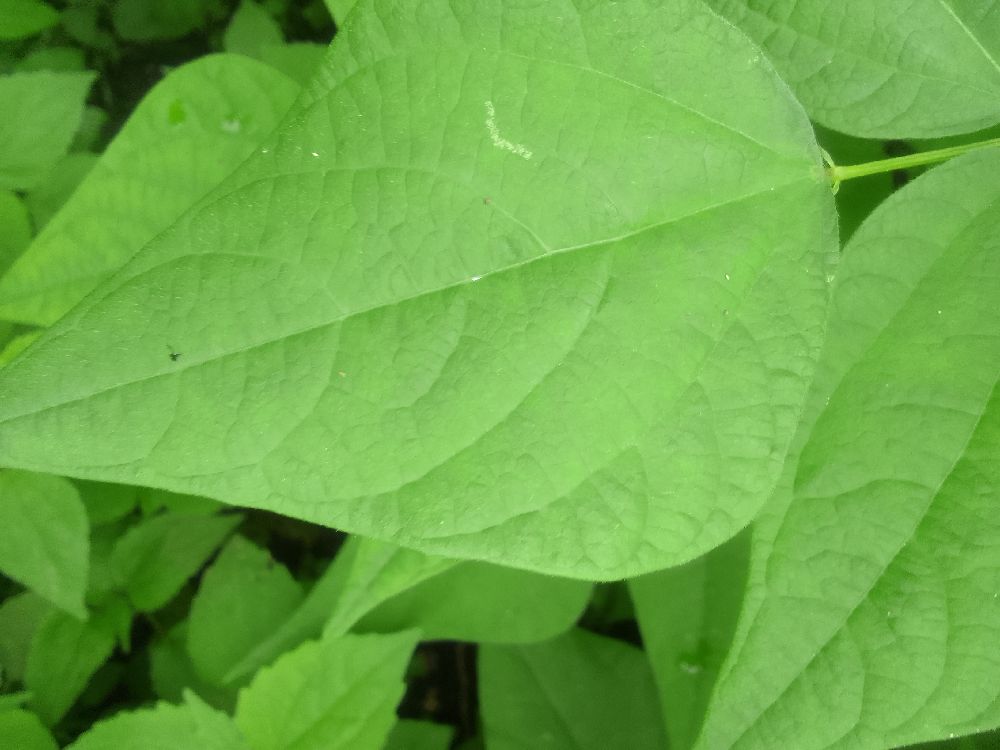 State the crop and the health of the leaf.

common bean, healthy
